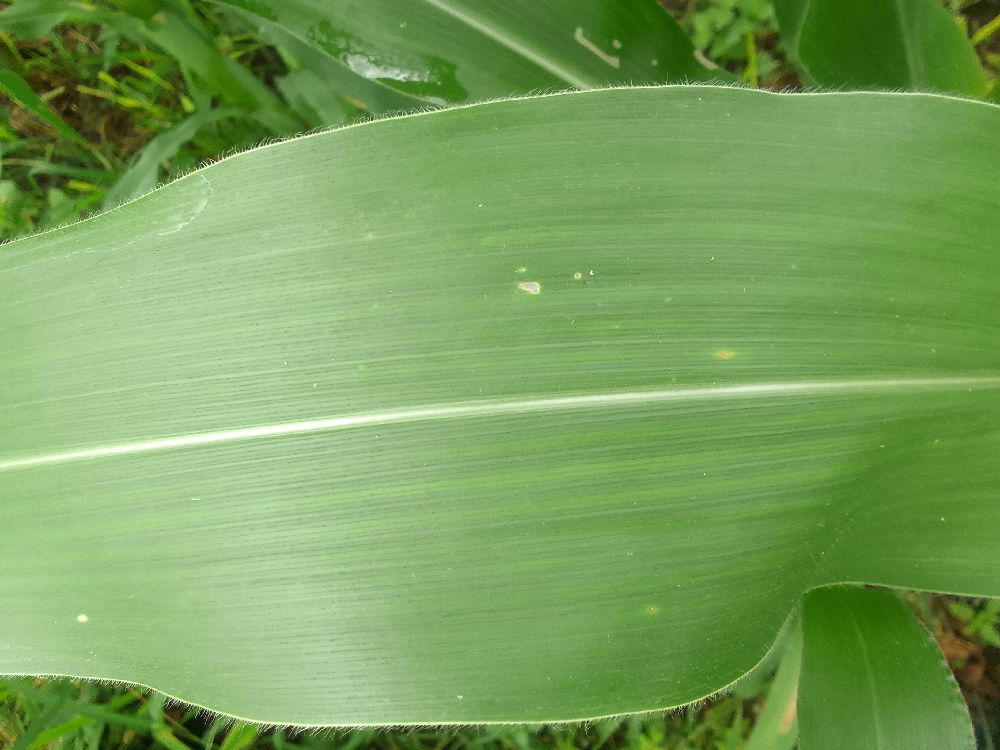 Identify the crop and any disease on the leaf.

maize, healthy
